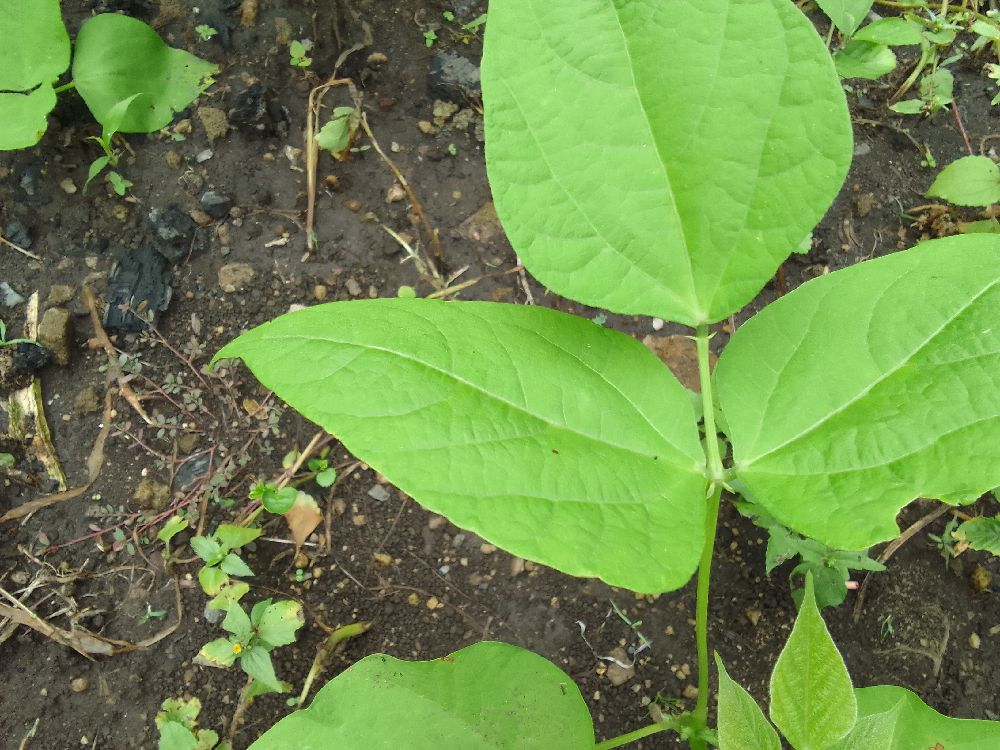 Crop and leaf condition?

common bean, healthy
